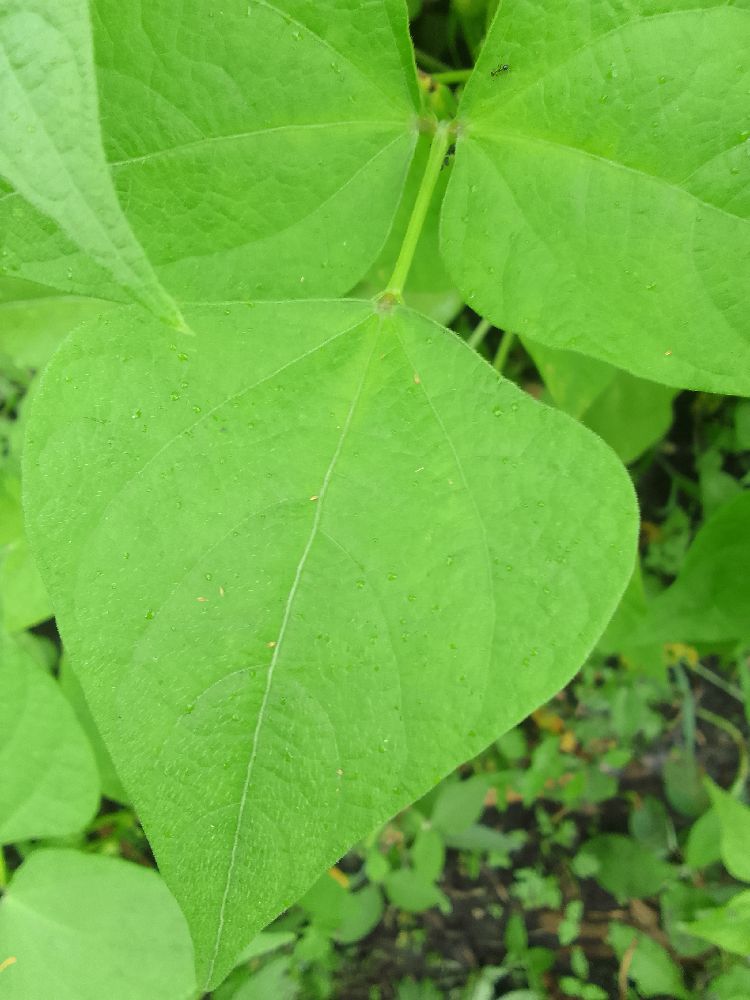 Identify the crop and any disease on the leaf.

common bean, healthy
